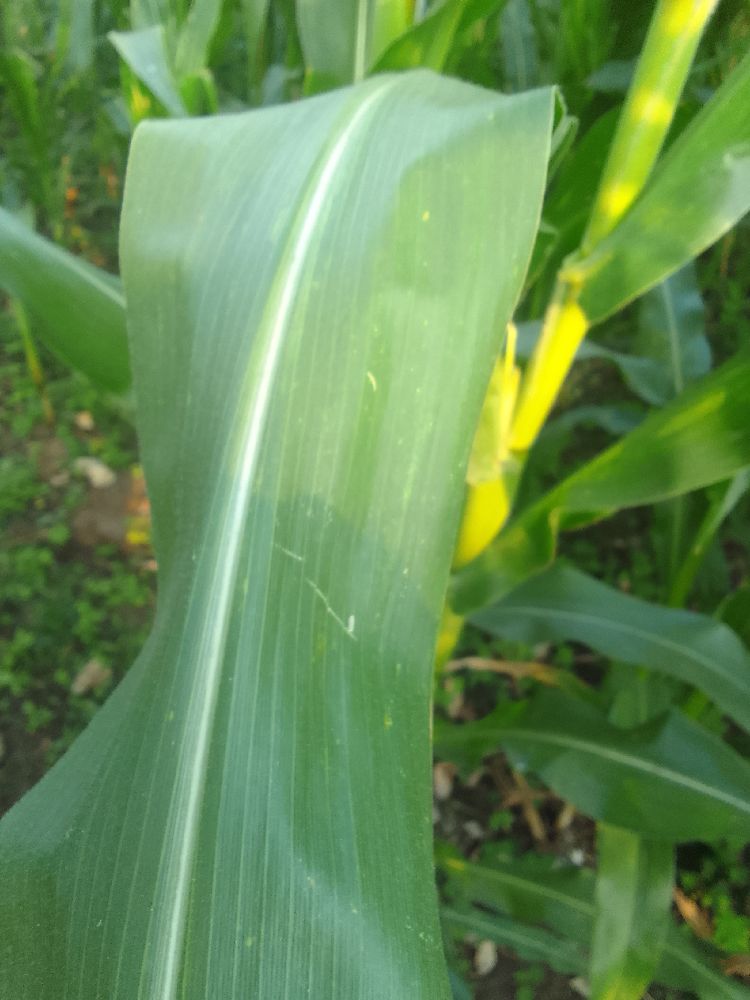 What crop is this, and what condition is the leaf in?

maize, healthy
